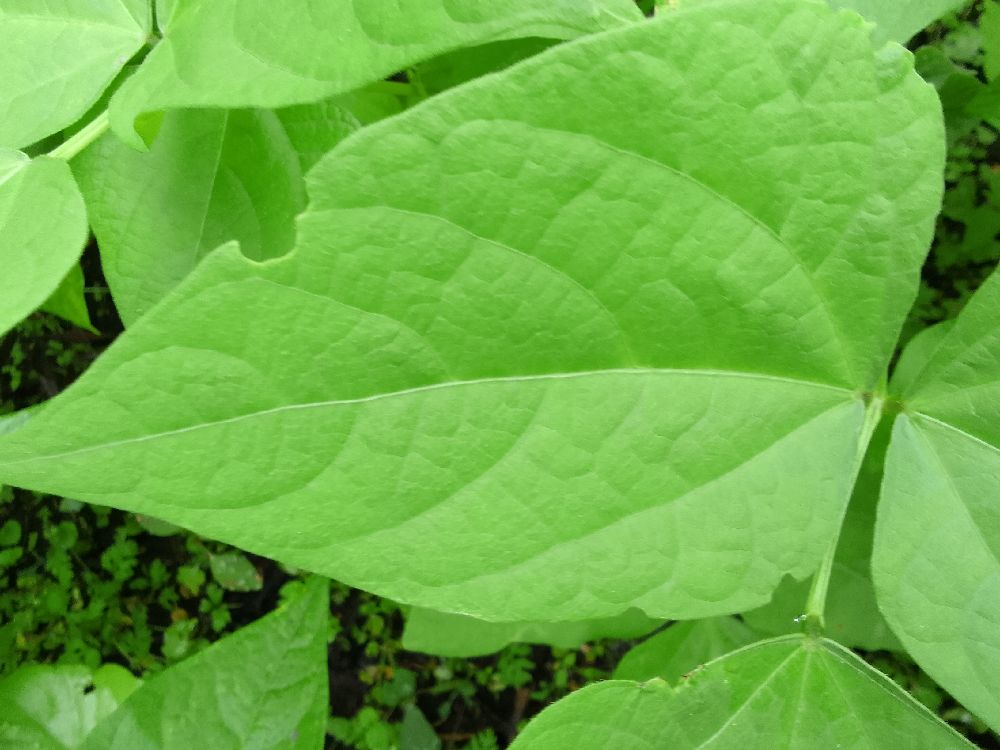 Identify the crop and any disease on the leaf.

common bean, healthy
